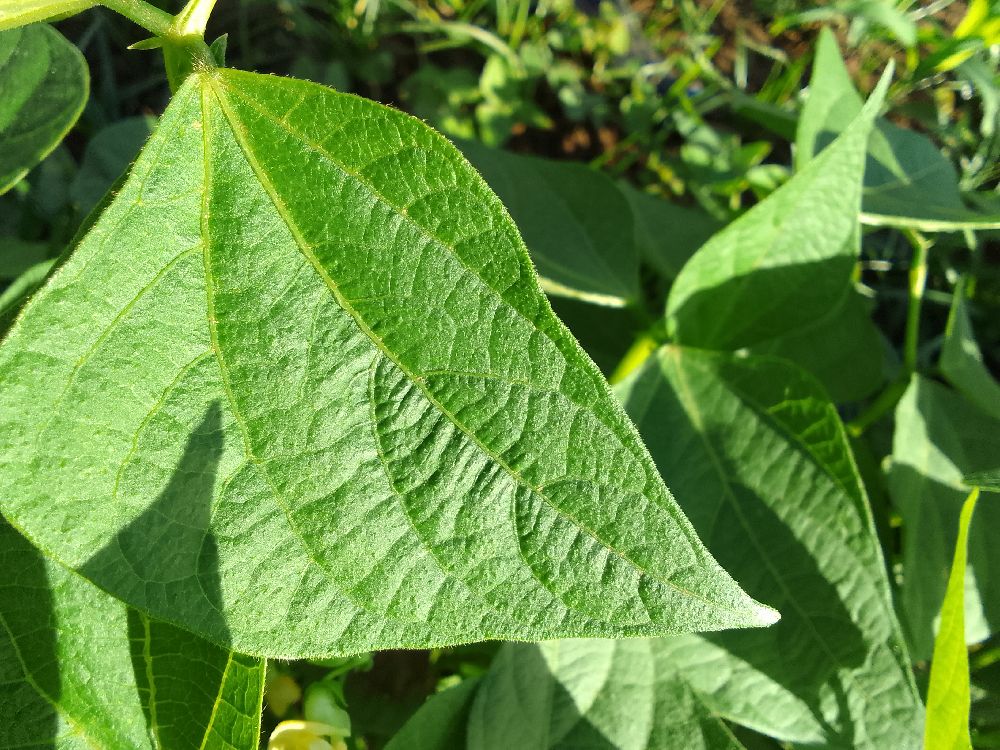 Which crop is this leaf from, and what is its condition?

common bean, healthy
